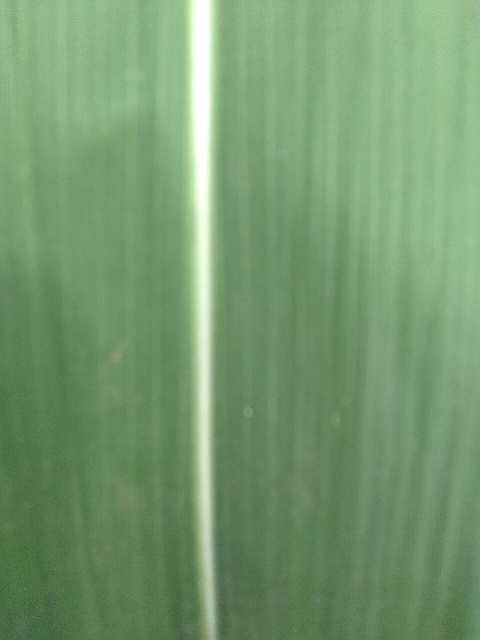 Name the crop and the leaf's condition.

maize, healthy
